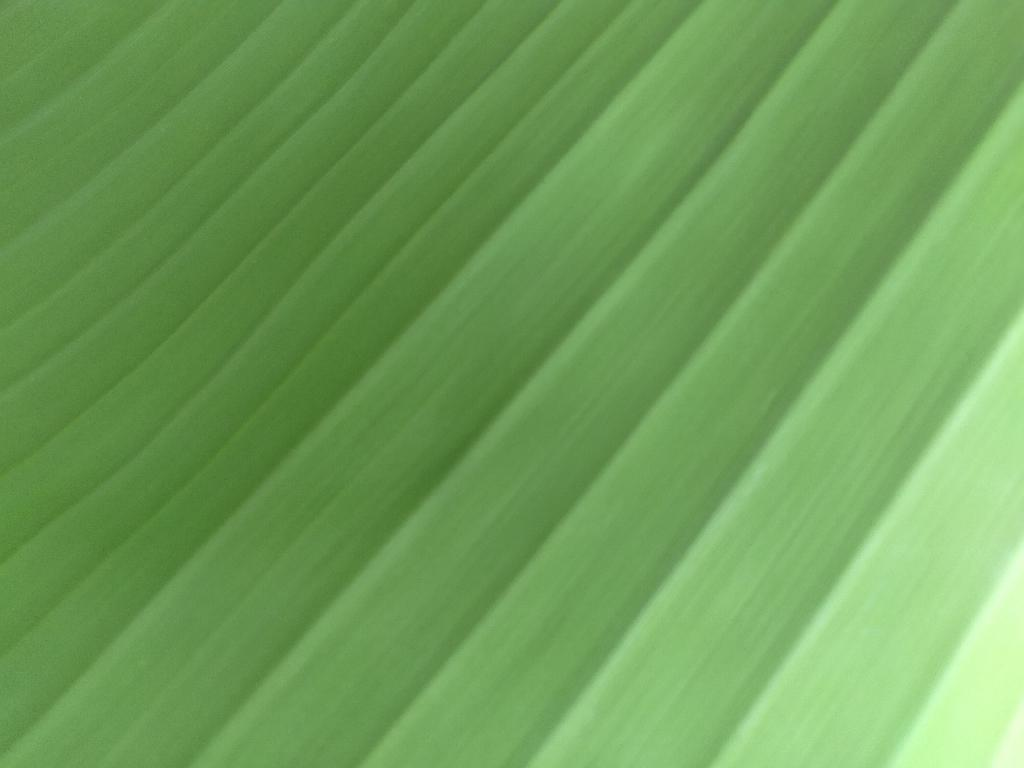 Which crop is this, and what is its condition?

banana, healthy
